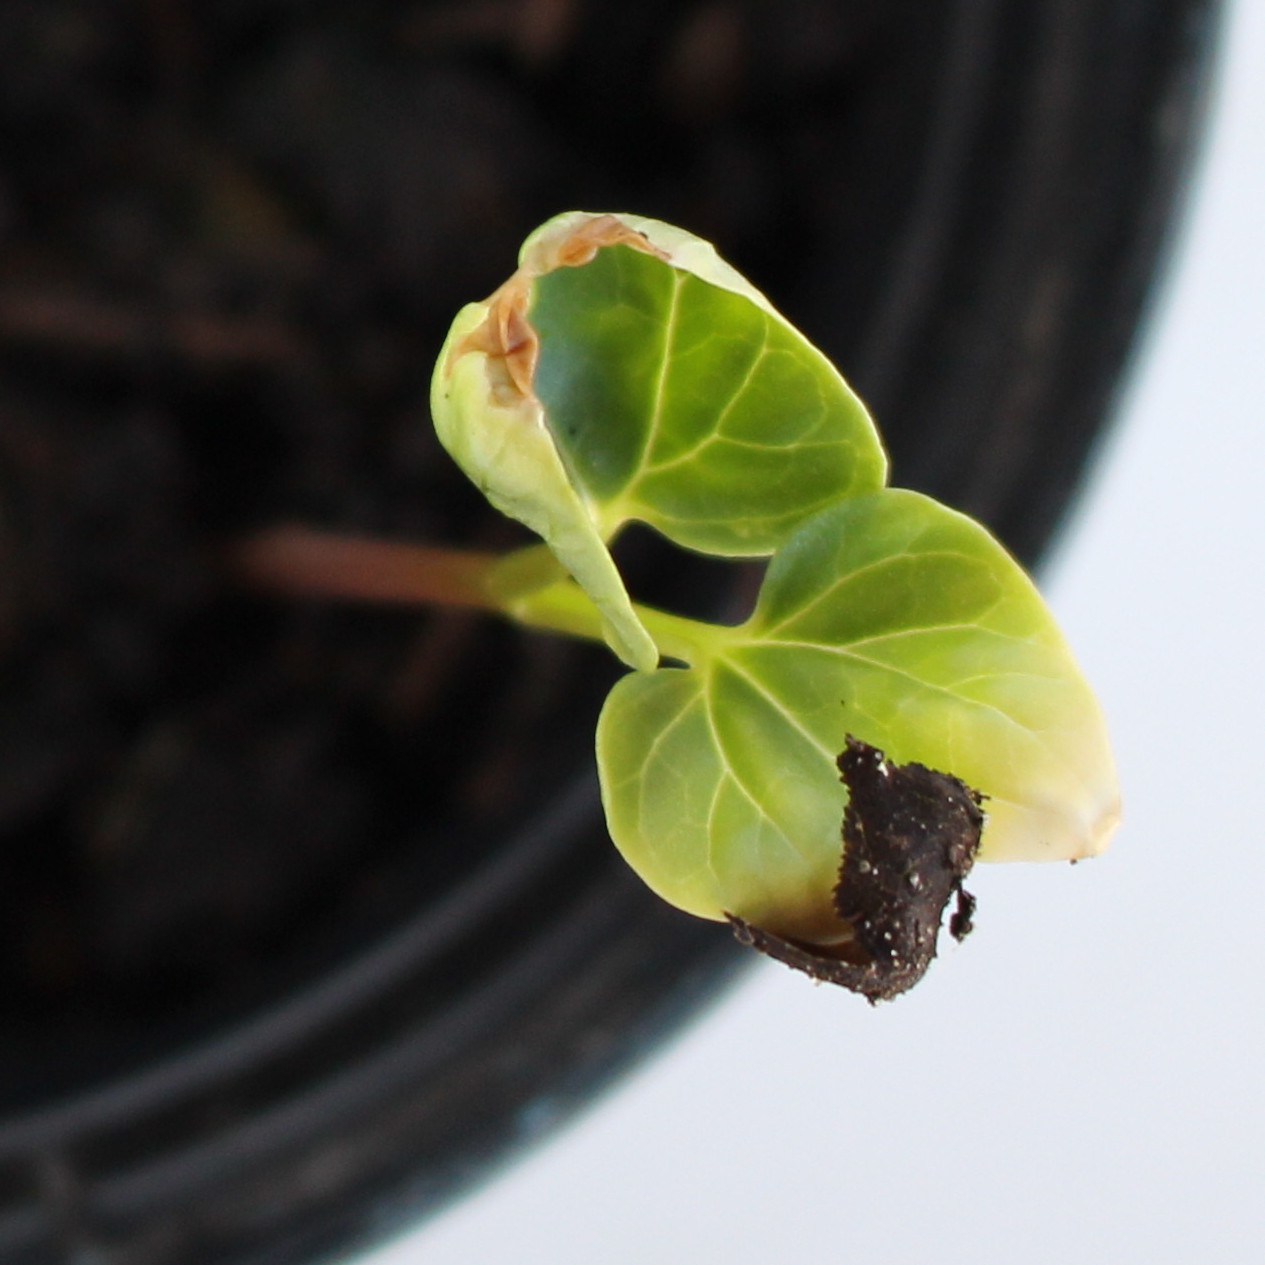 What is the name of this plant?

Convolvulus arvensis
